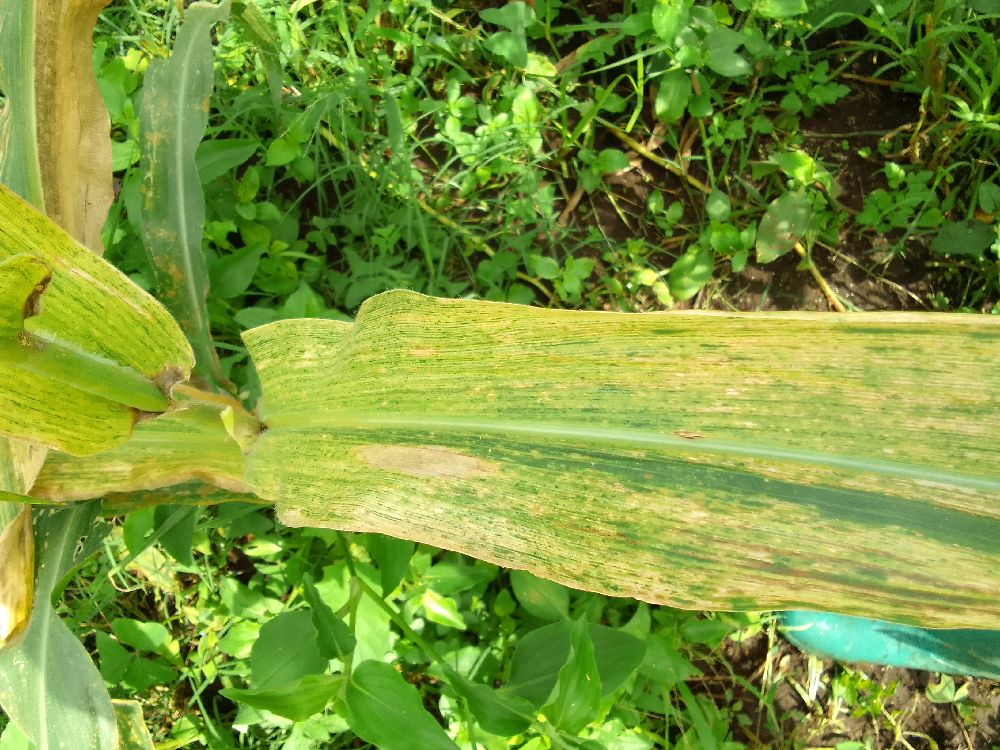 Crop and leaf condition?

maize, maize lethal necrosis
